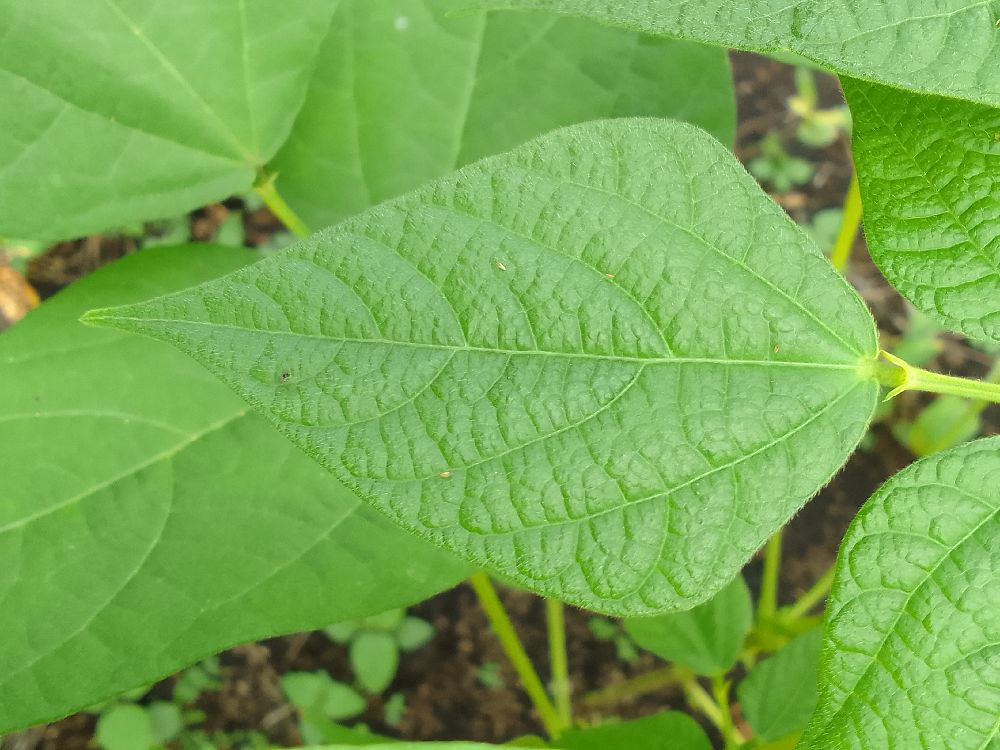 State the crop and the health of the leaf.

common bean, healthy
